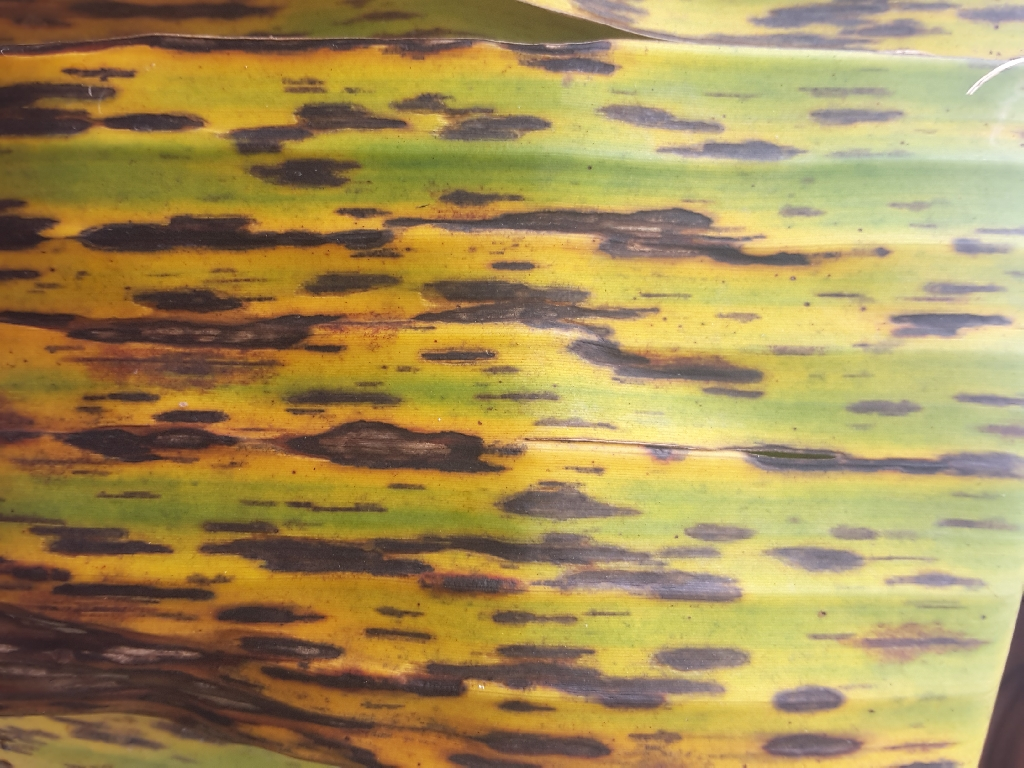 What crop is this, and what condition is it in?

banana, black sigatoka
